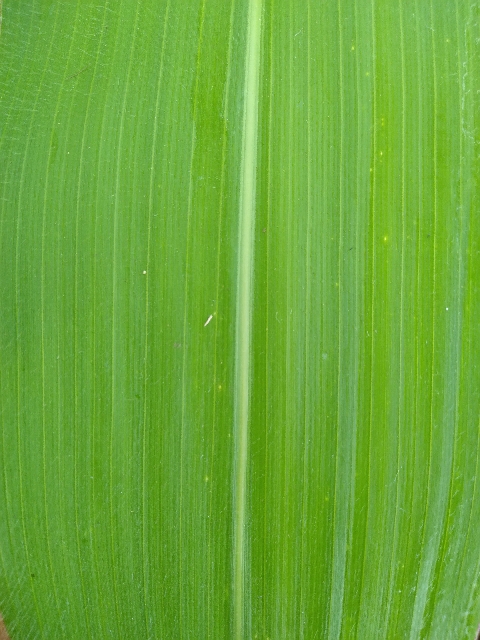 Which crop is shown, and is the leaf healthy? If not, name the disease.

maize, healthy
